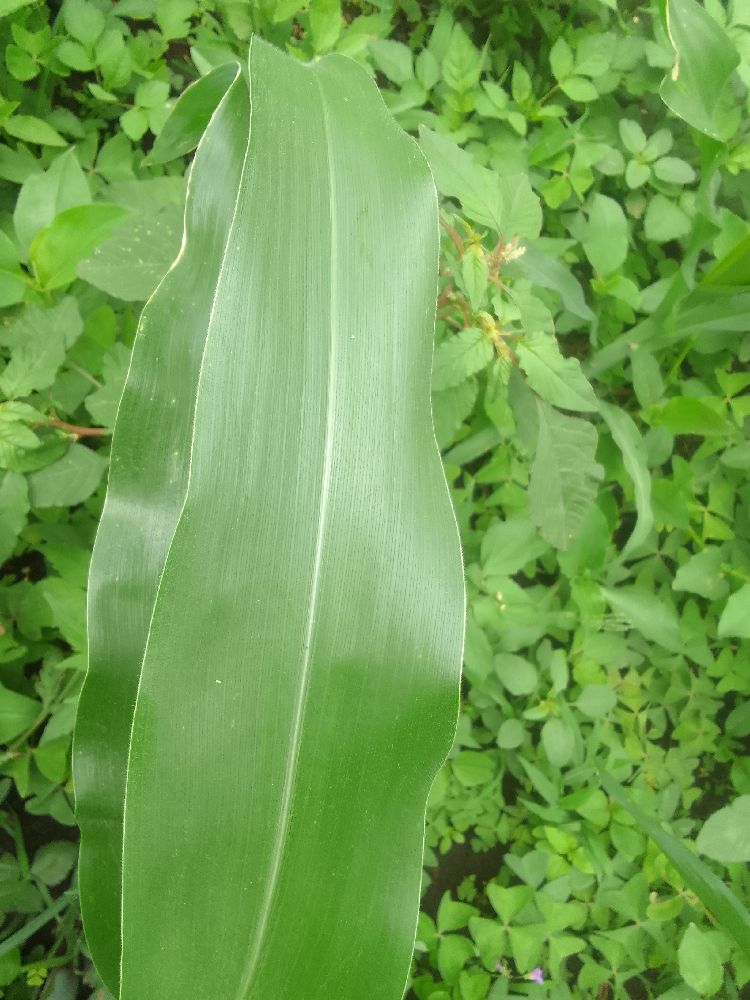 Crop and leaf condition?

maize, healthy
